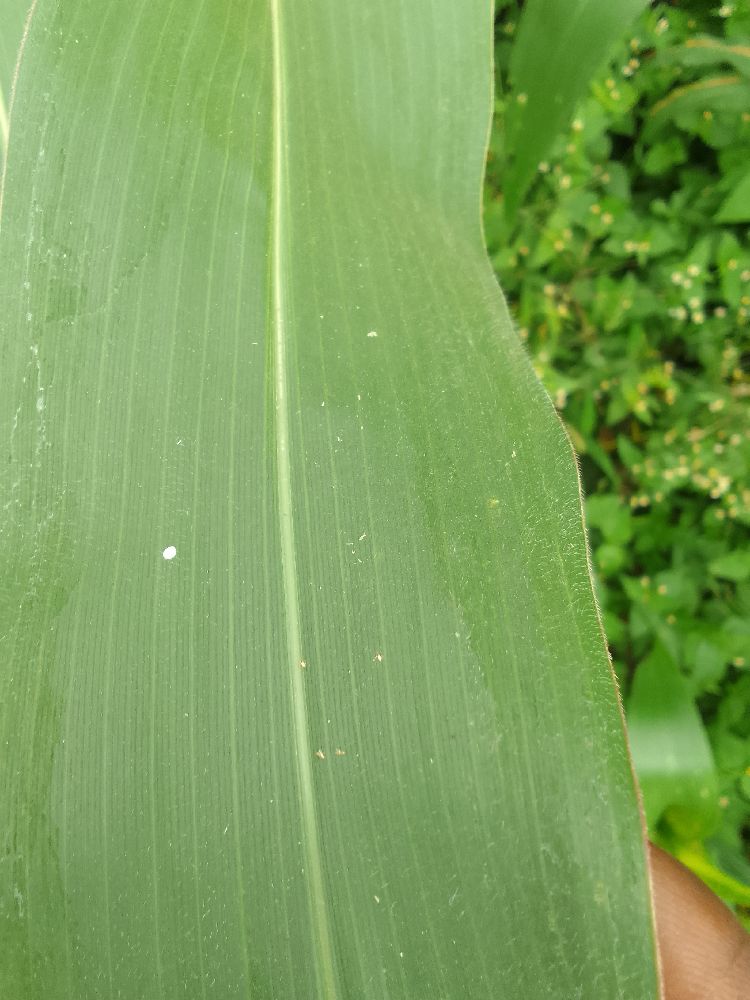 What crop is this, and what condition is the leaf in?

maize, healthy
